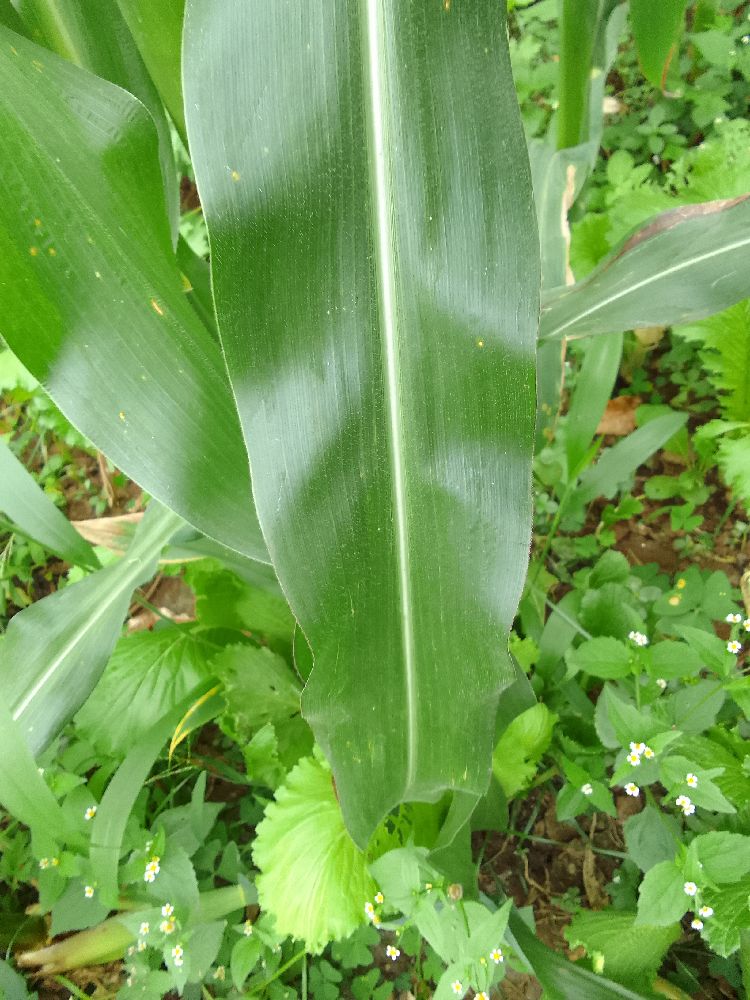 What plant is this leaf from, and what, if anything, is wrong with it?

maize, healthy
